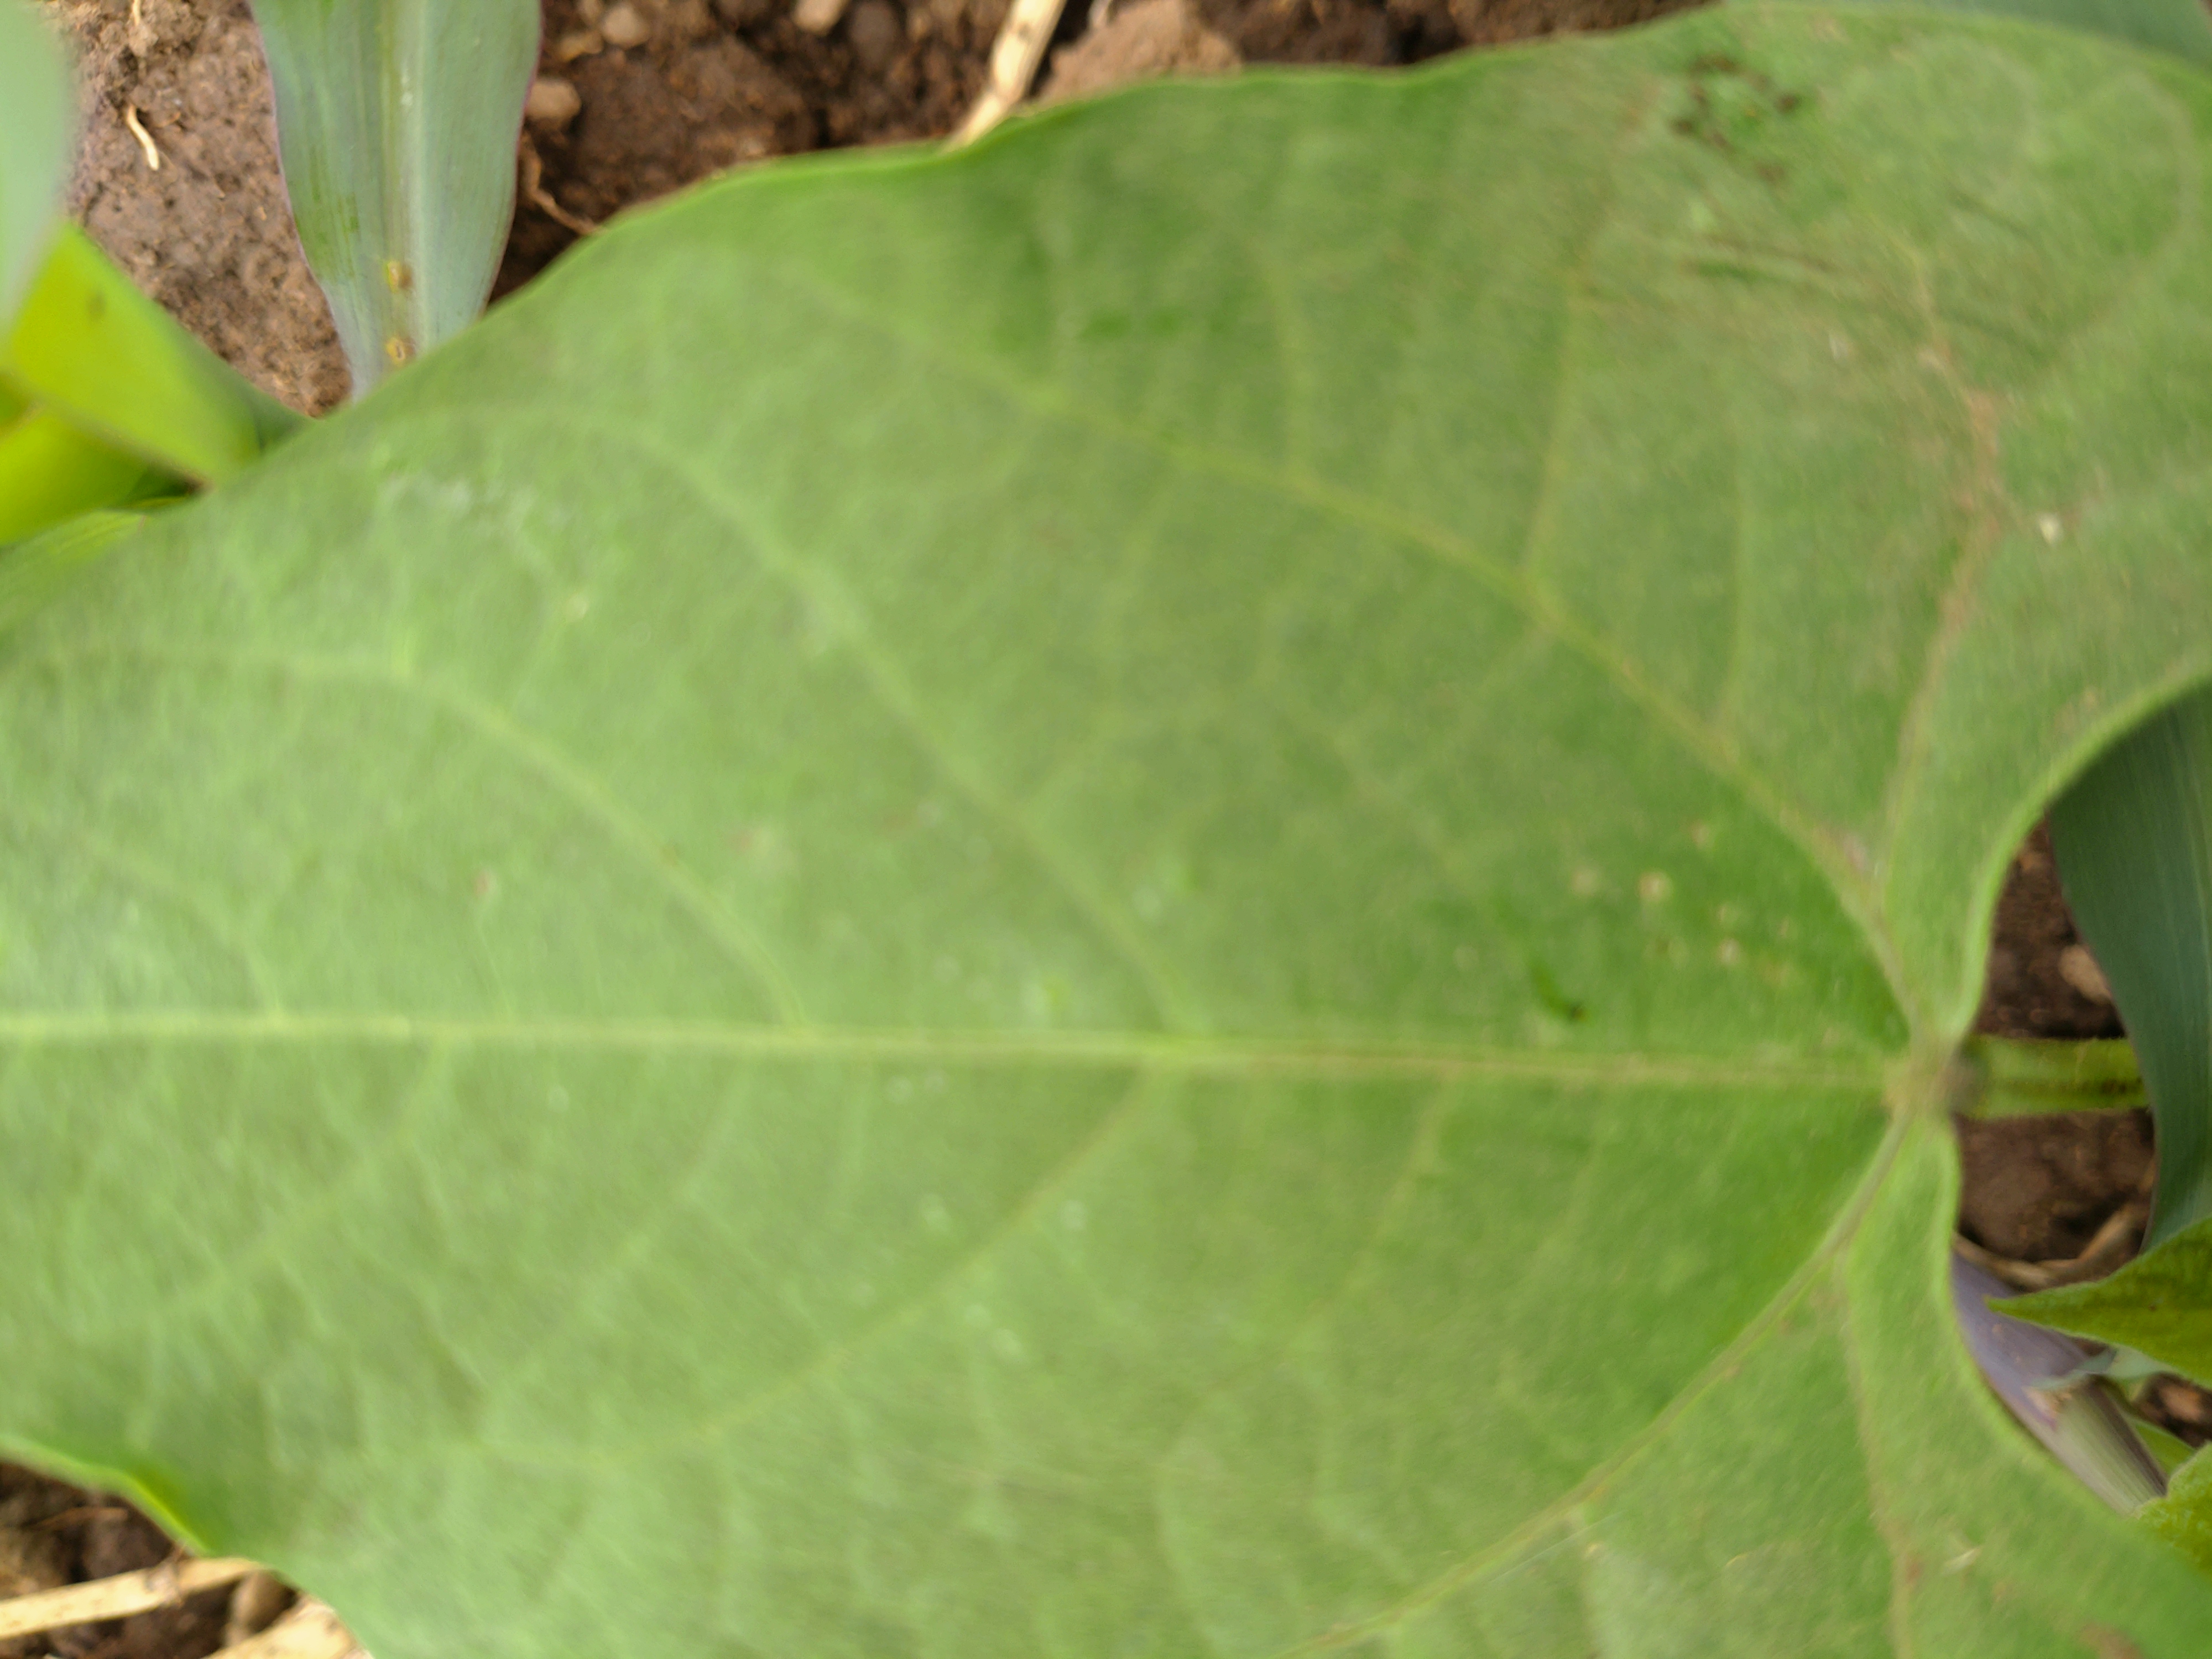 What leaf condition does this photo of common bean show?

healthy
